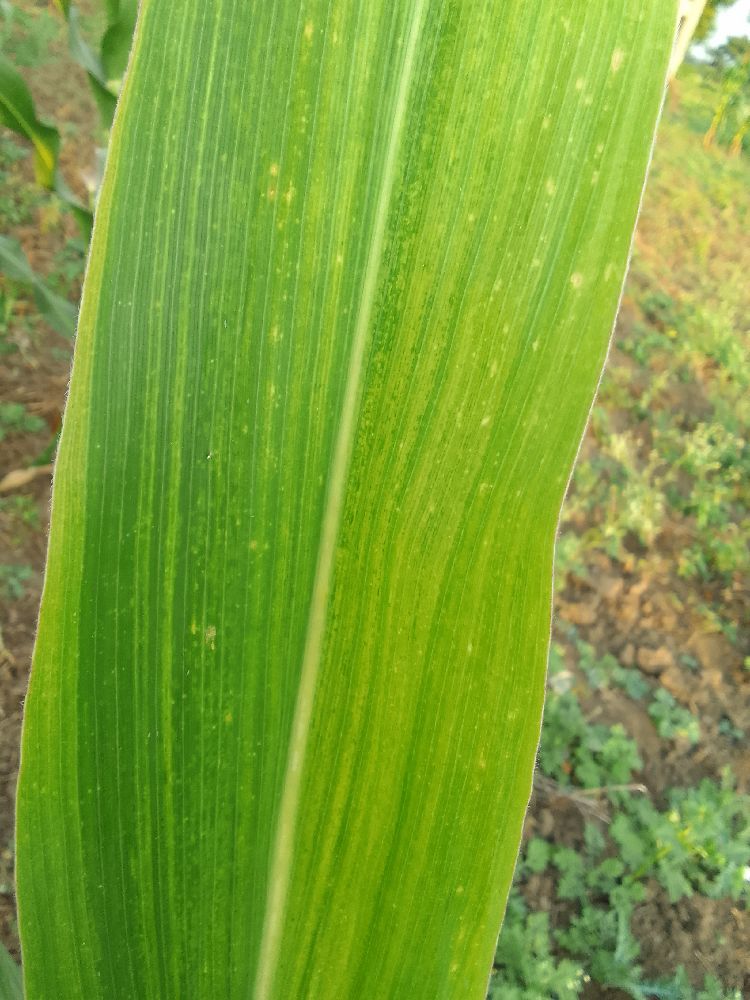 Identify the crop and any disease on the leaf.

maize, maize streak virus
